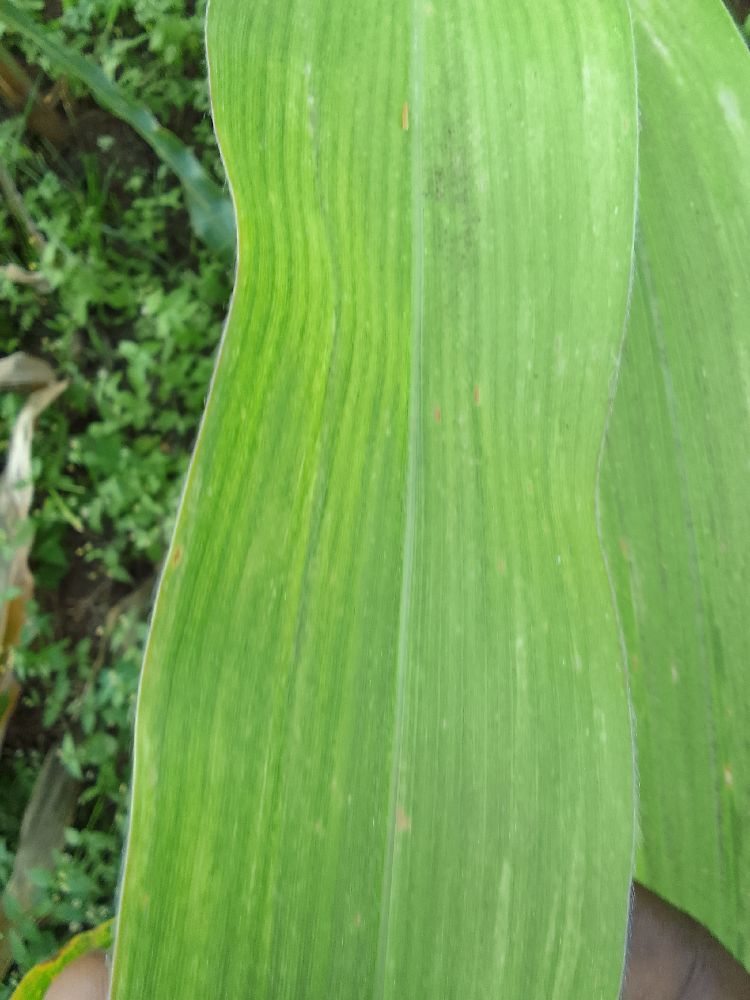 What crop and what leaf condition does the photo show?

maize, maize lethal necrosis
